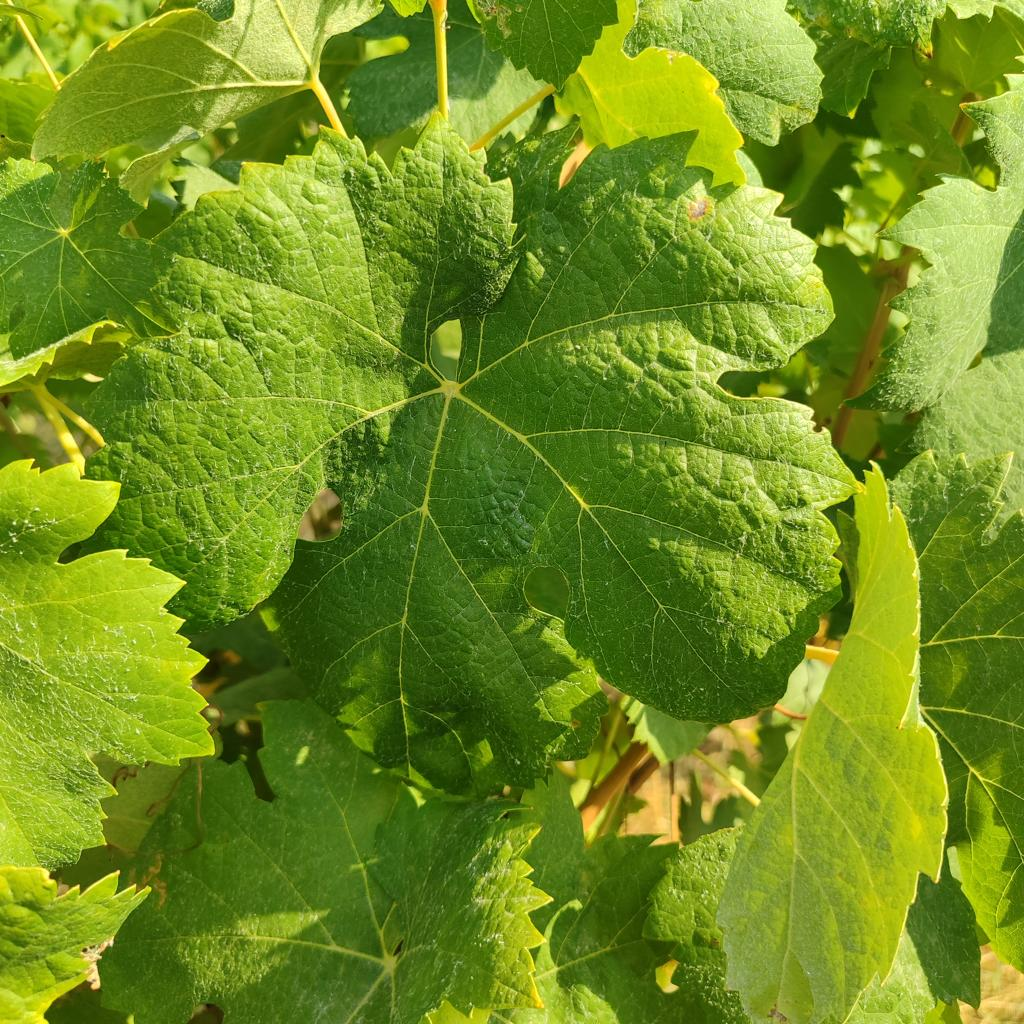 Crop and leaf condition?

grapevine, healthy
